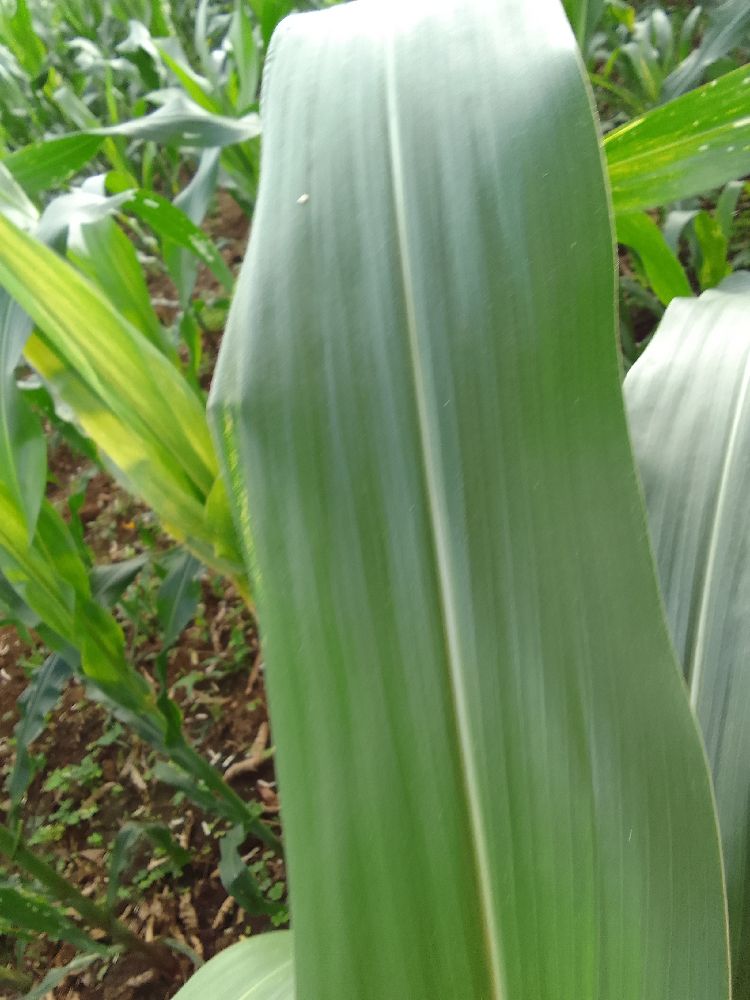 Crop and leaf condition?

maize, healthy
